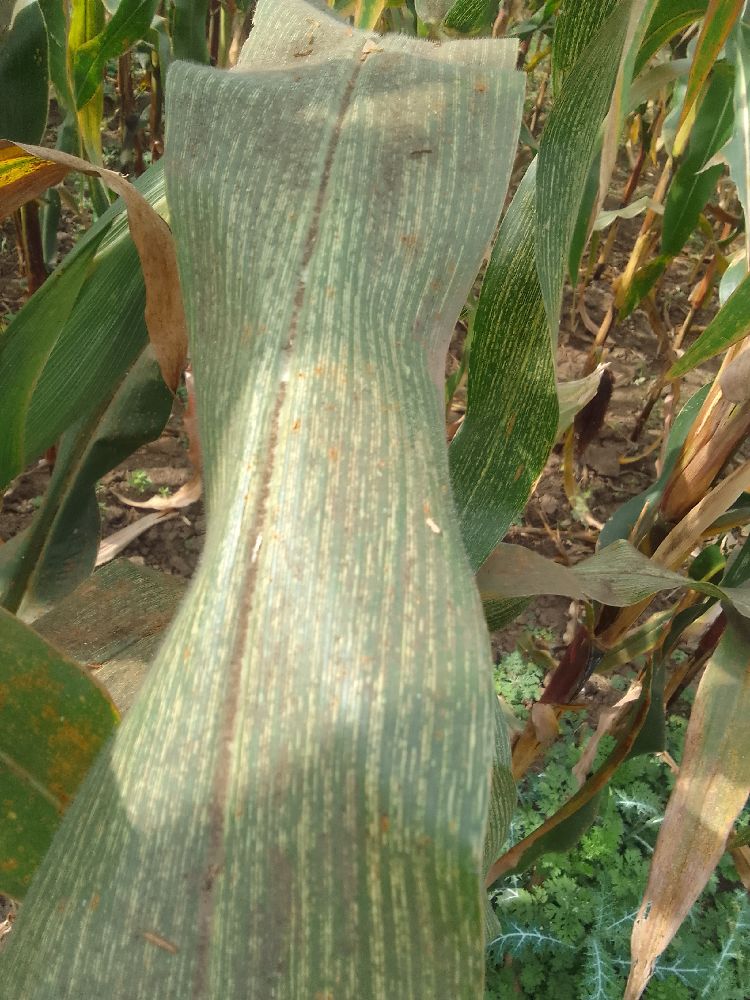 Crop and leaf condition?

maize, maize streak virus
